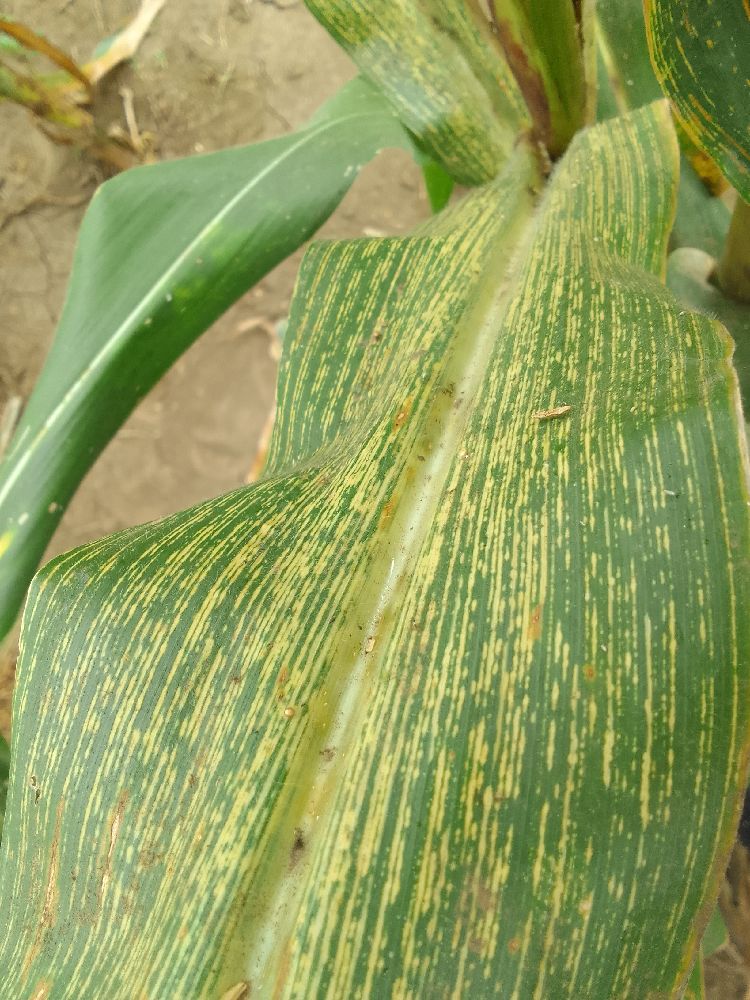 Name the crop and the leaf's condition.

maize, maize streak virus
